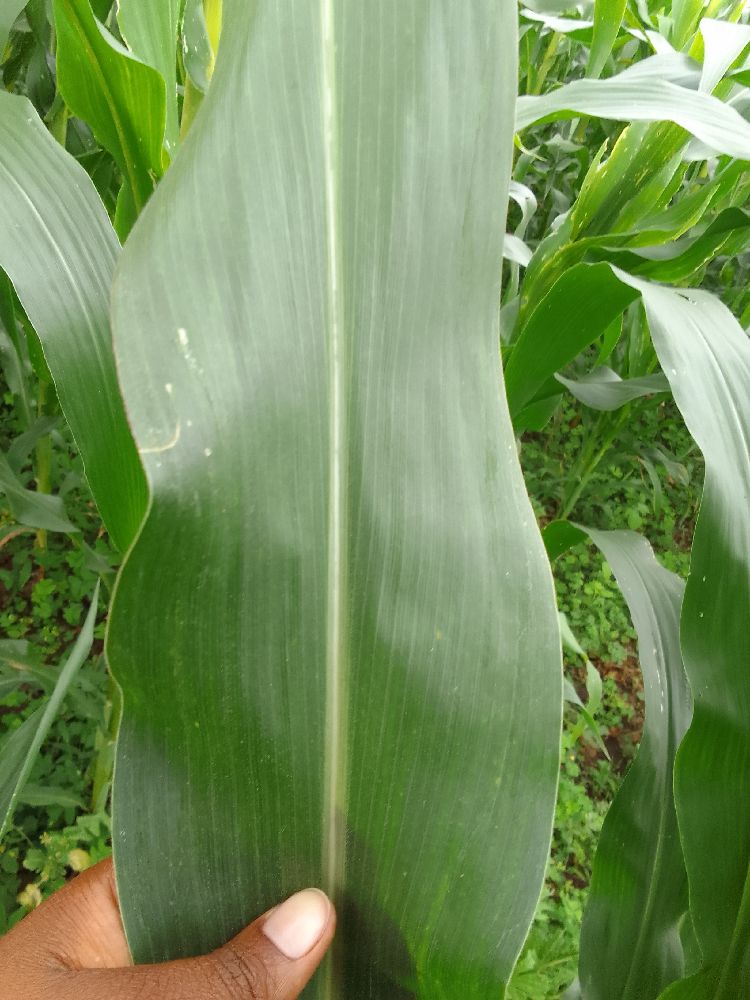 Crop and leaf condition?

maize, healthy
